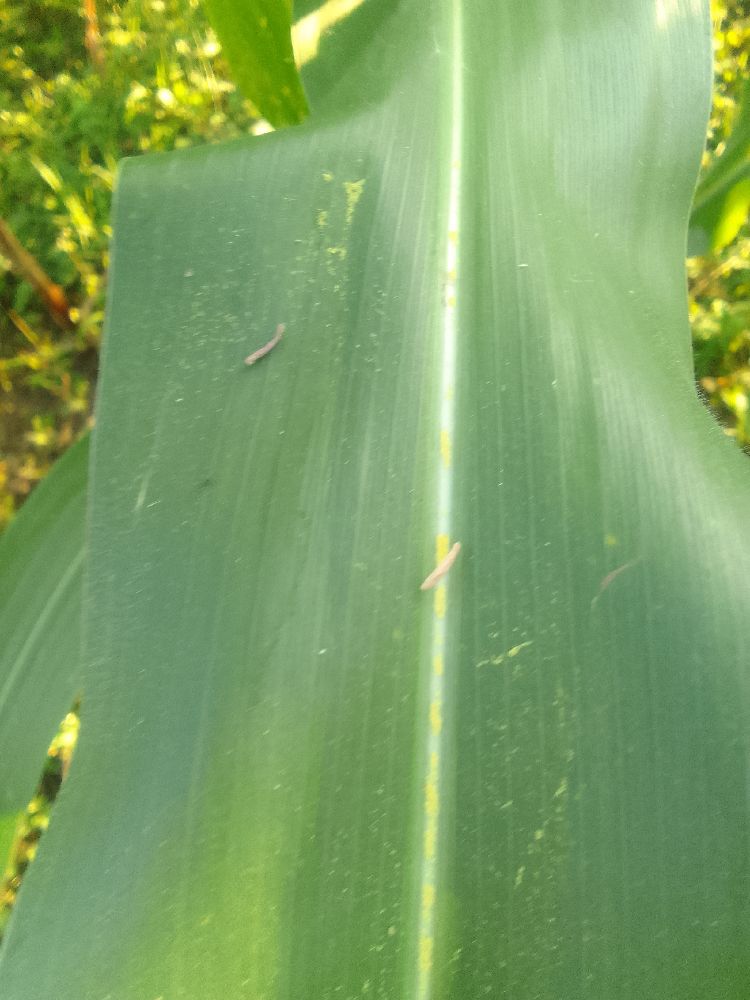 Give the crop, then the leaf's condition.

maize, healthy
